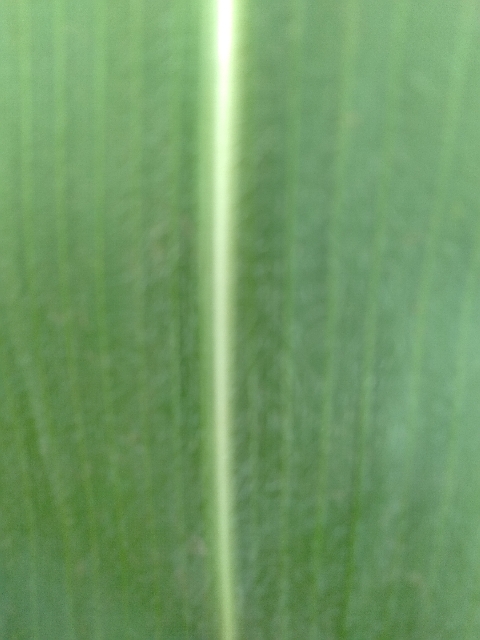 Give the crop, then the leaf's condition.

maize, healthy
